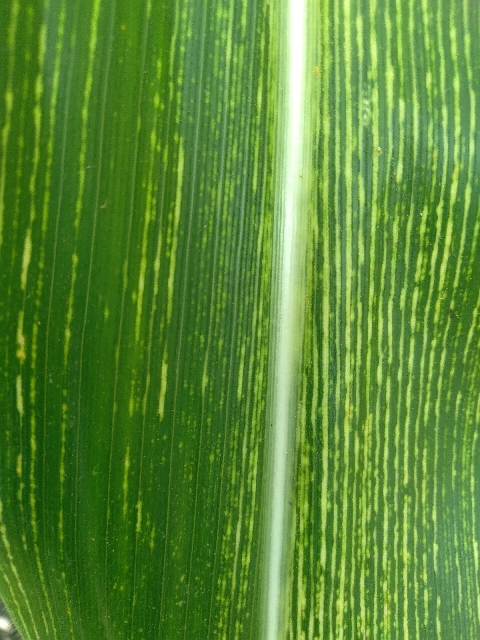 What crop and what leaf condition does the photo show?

maize, maize streak virus
